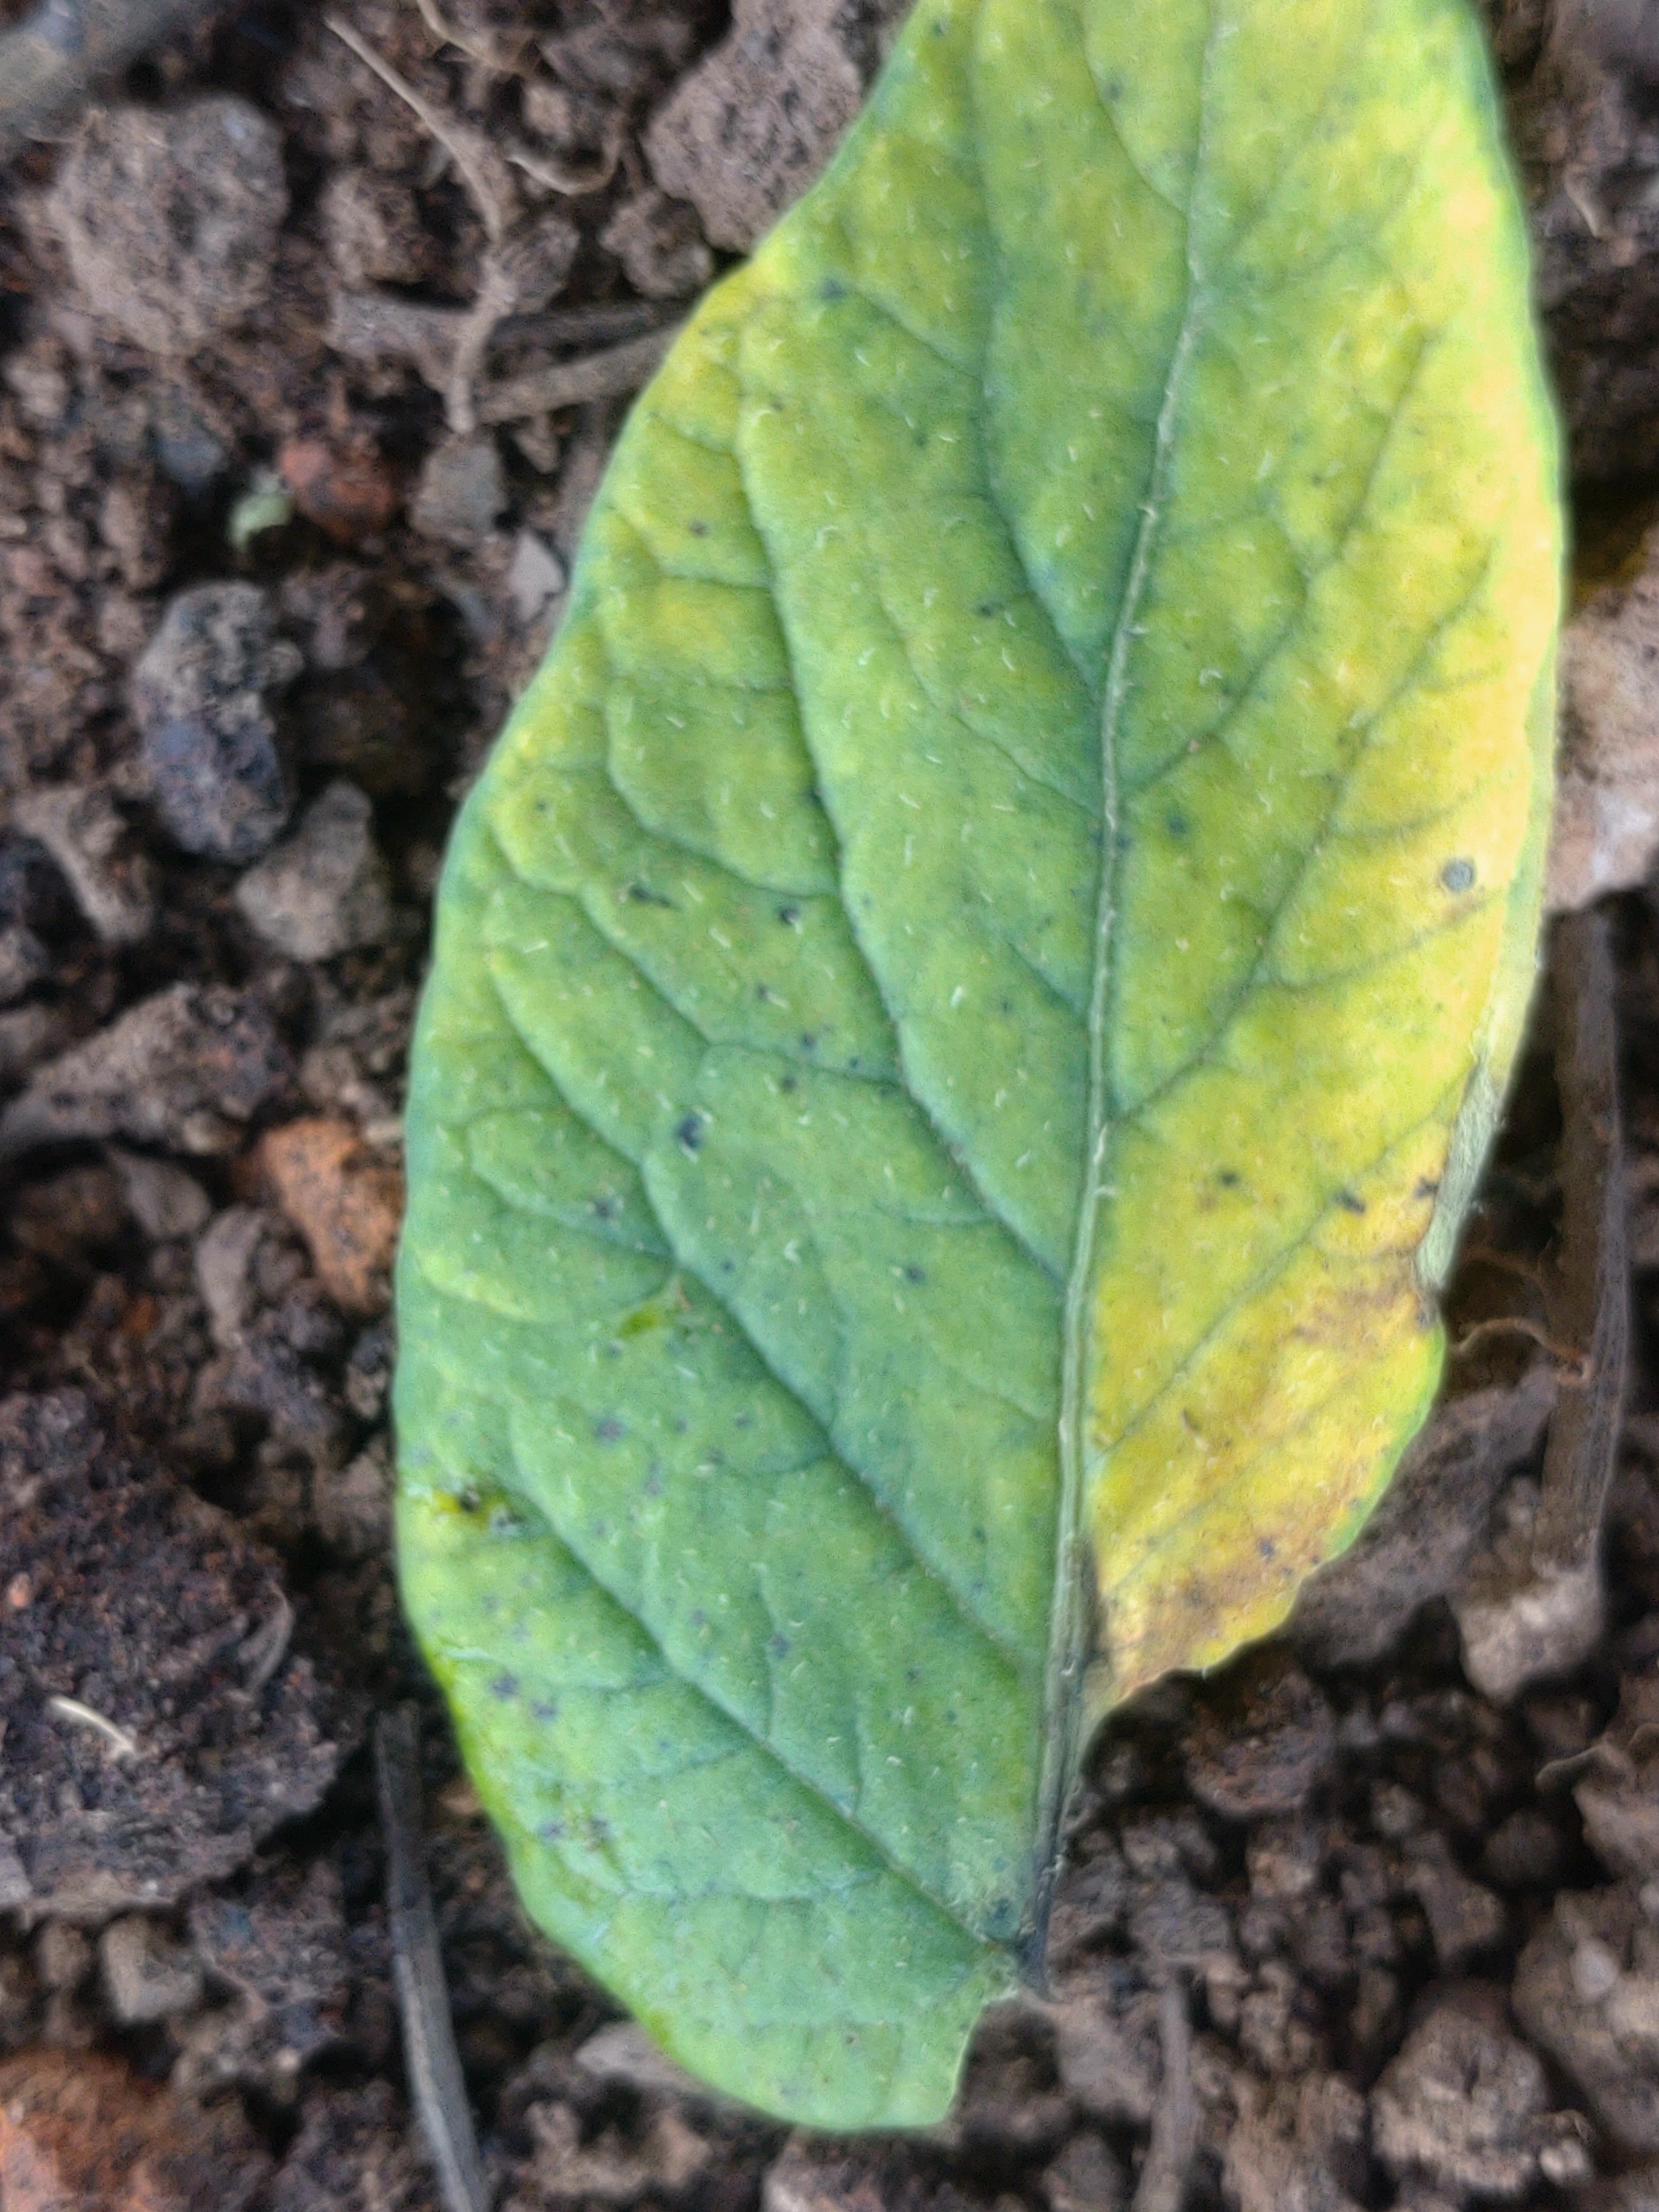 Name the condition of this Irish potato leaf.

late blight
